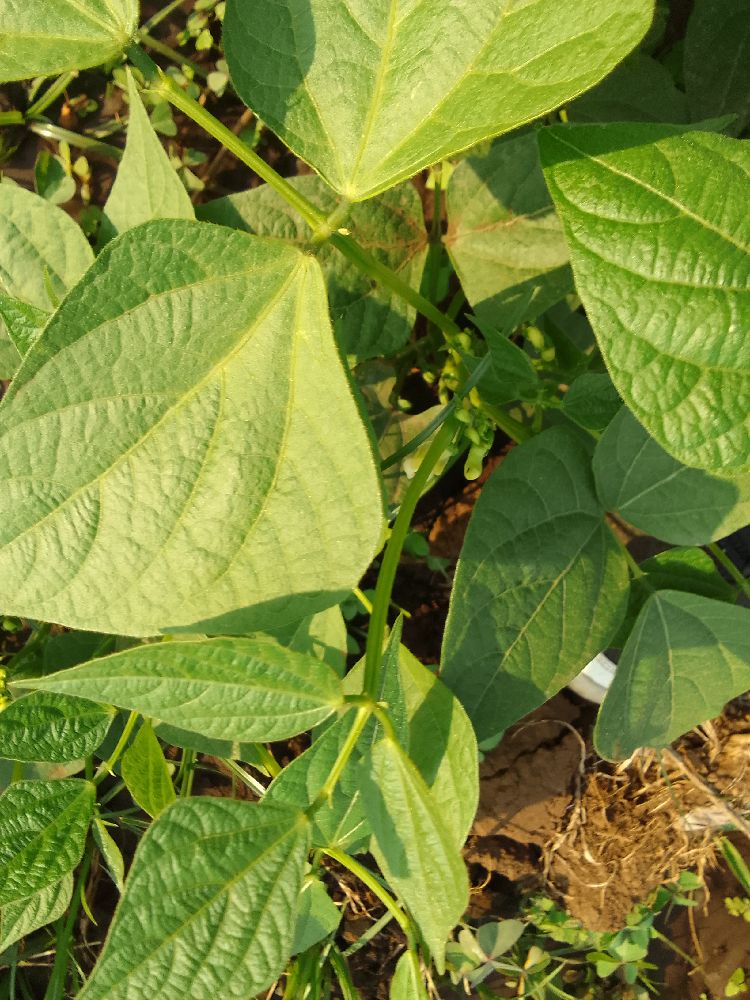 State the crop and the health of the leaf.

common bean, healthy
